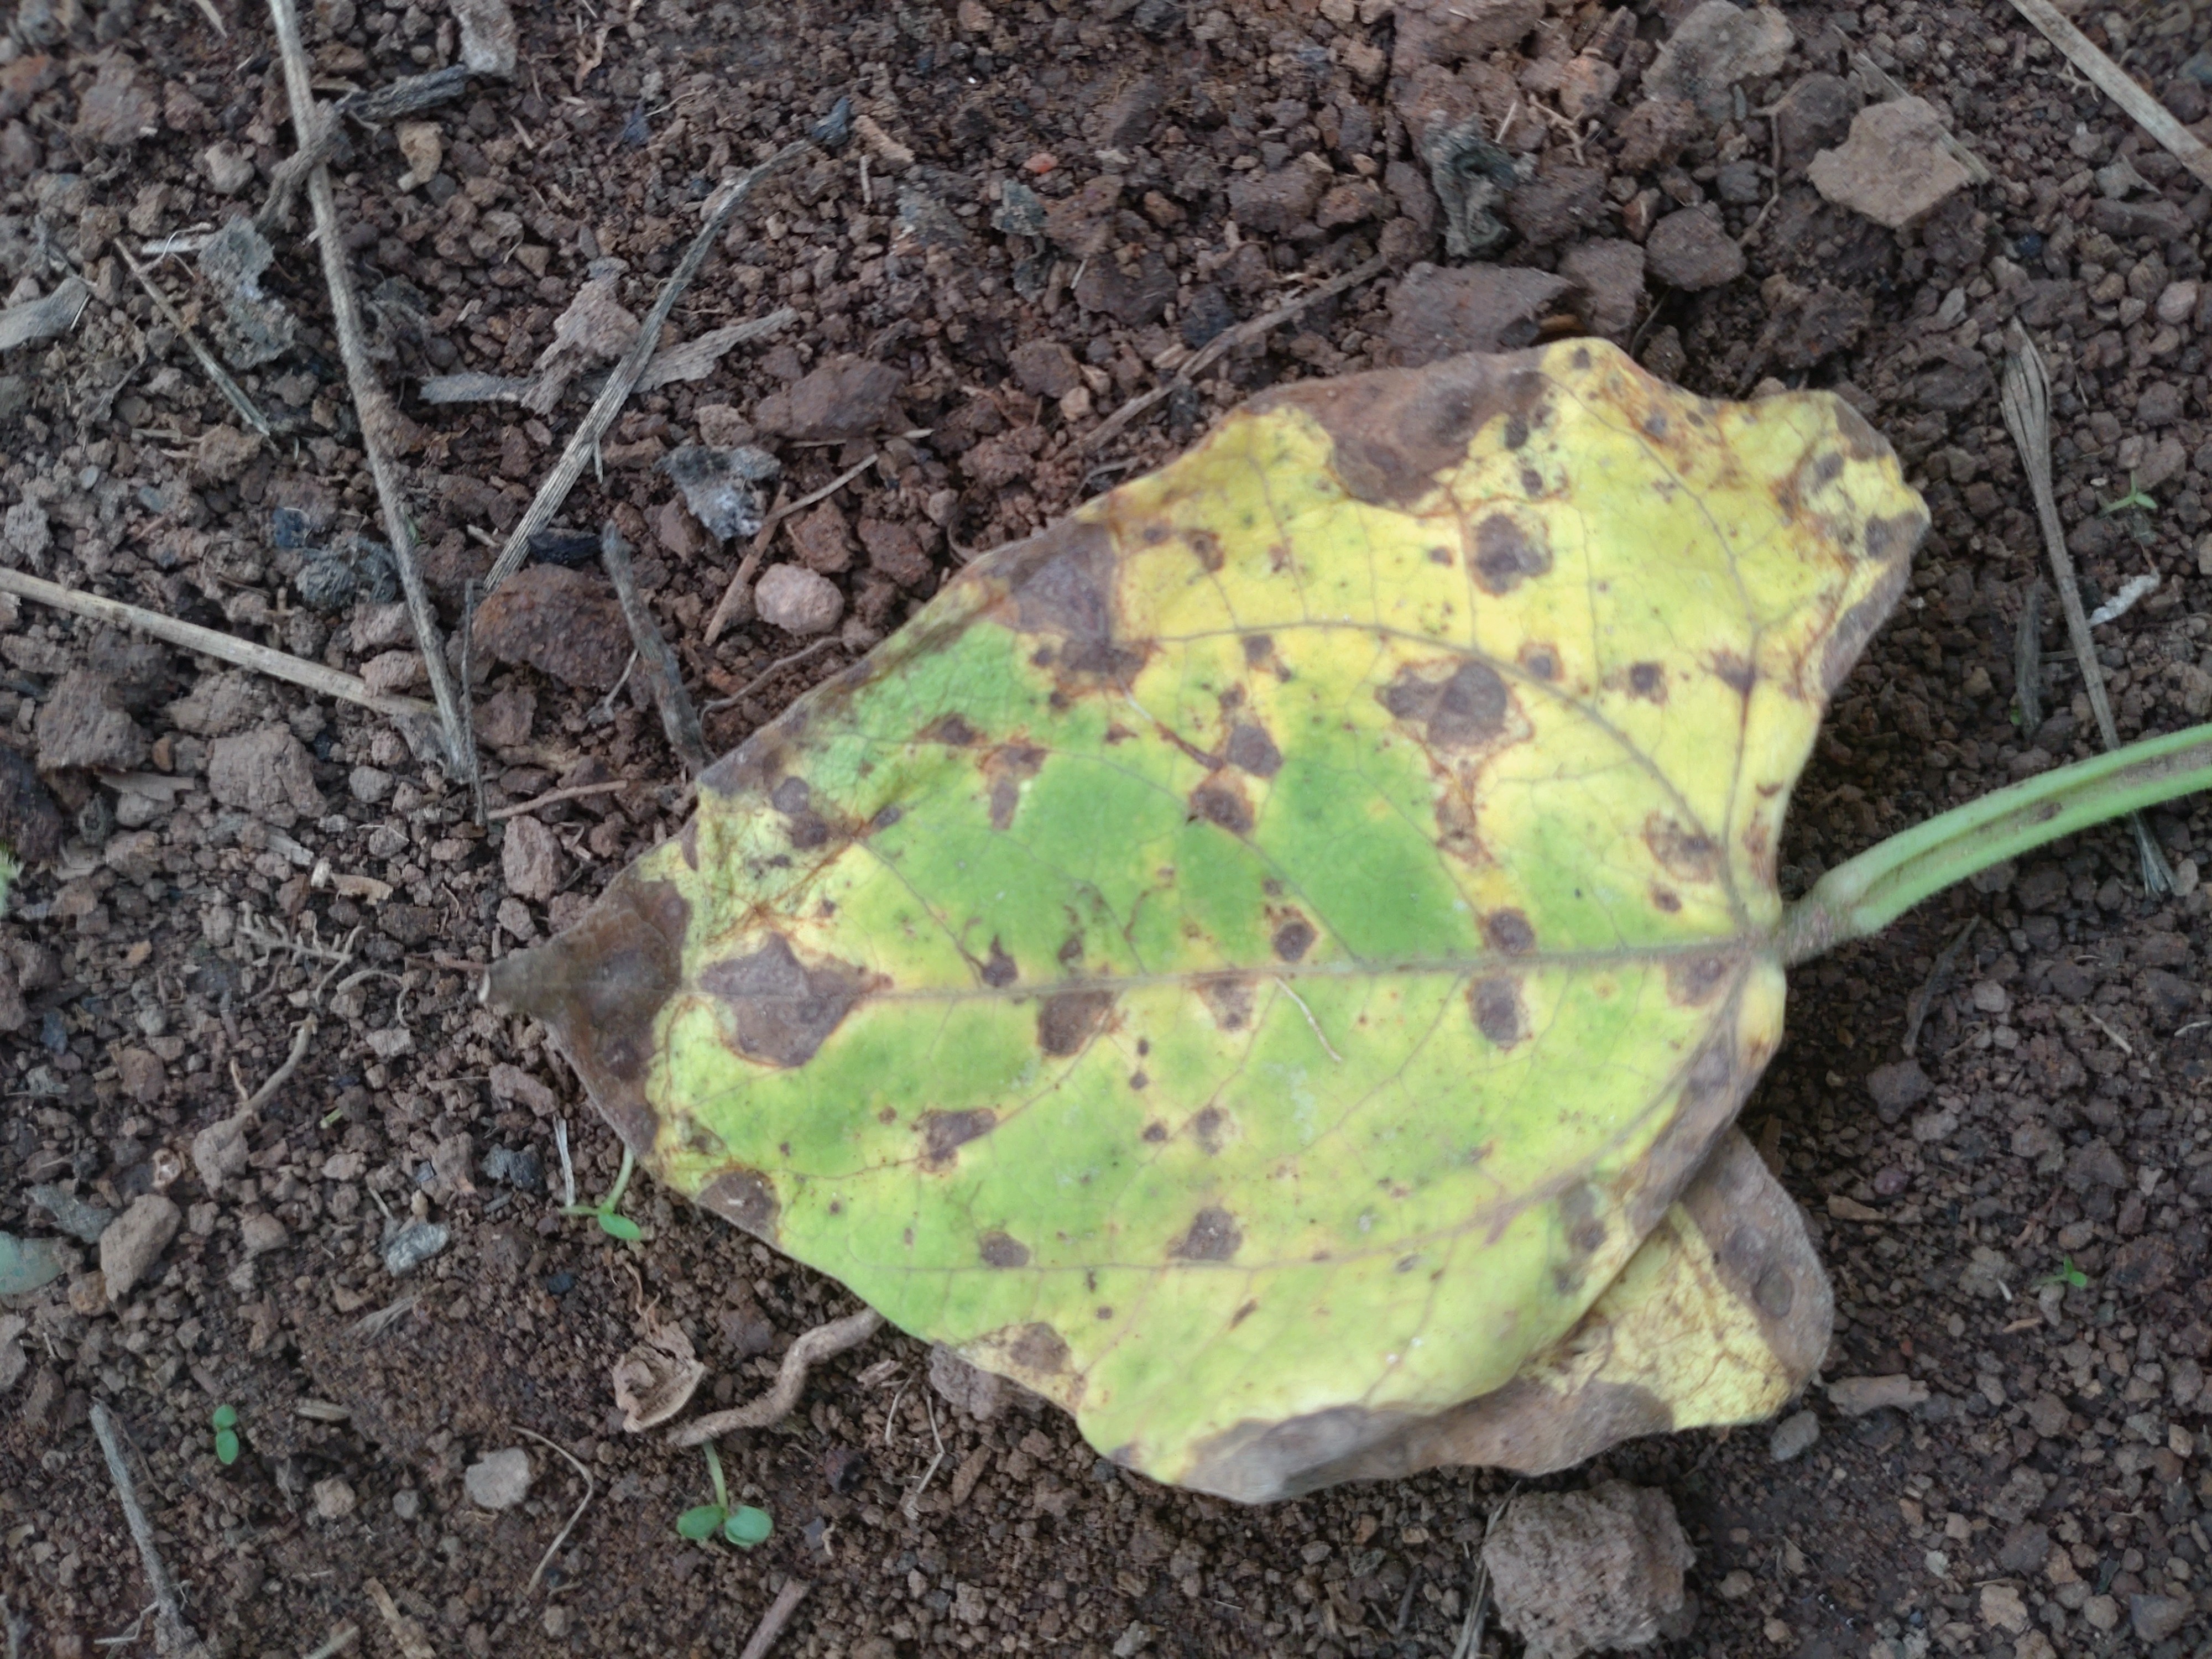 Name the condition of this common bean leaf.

rust
